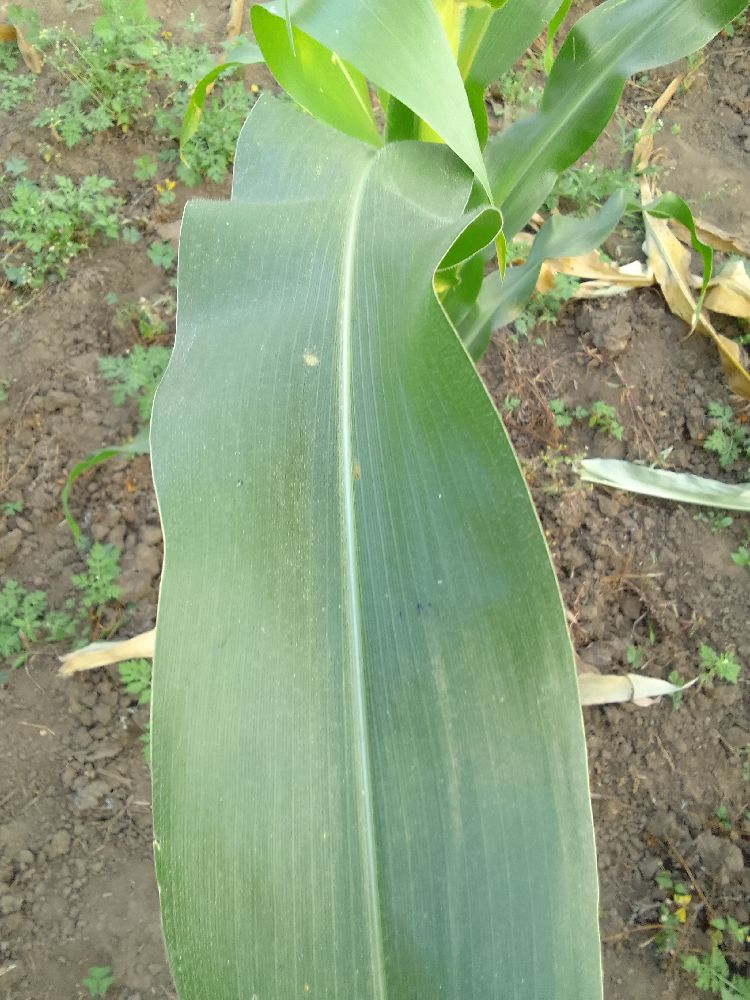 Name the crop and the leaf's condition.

maize, healthy
